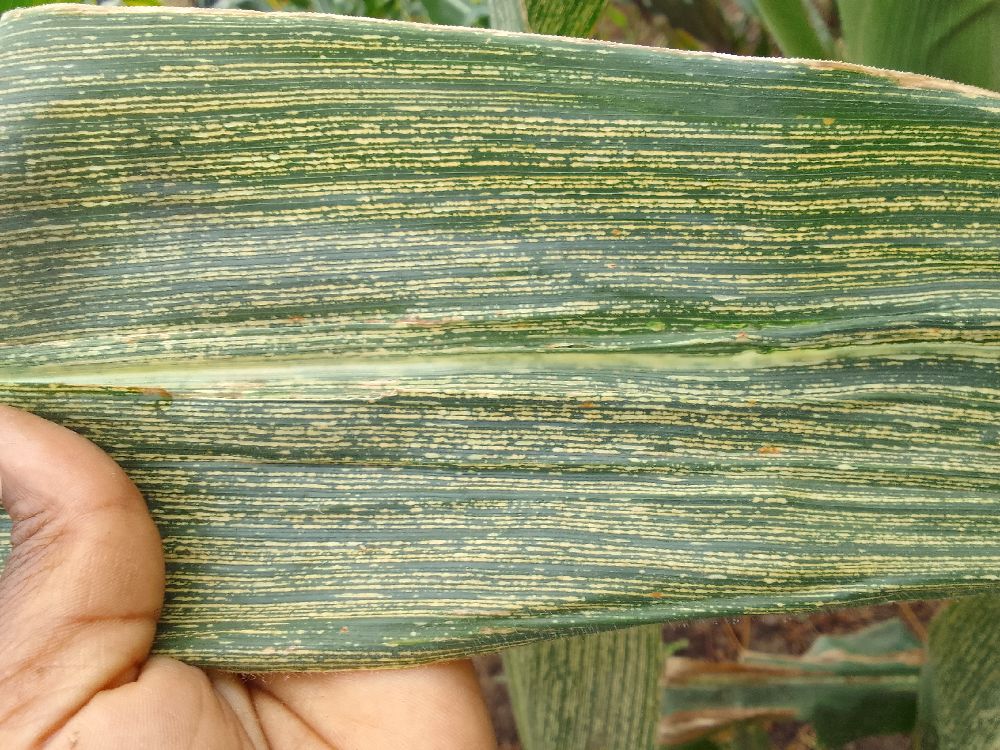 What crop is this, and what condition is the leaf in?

maize, maize streak virus
